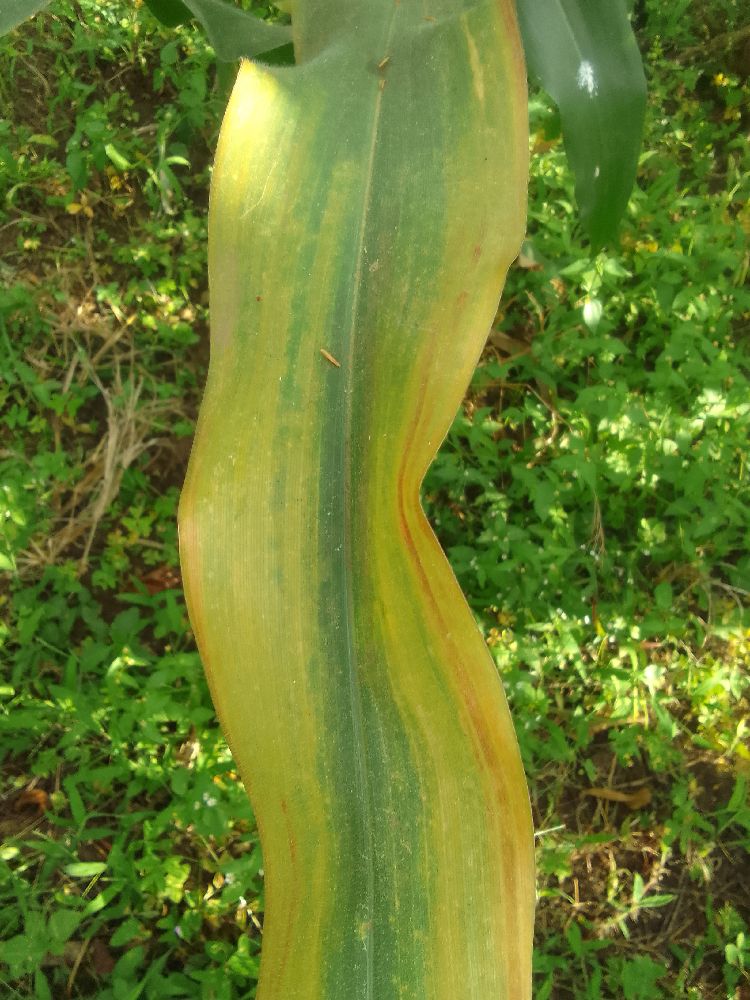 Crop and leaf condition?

maize, maize lethal necrosis
